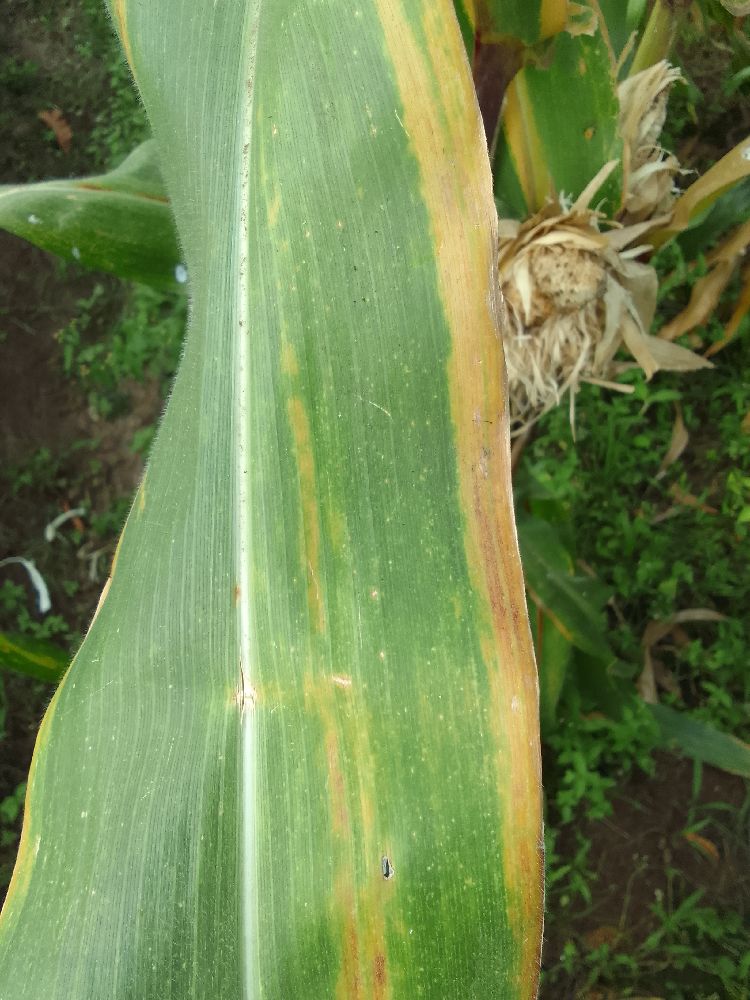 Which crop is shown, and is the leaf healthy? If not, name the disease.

maize, maize lethal necrosis
